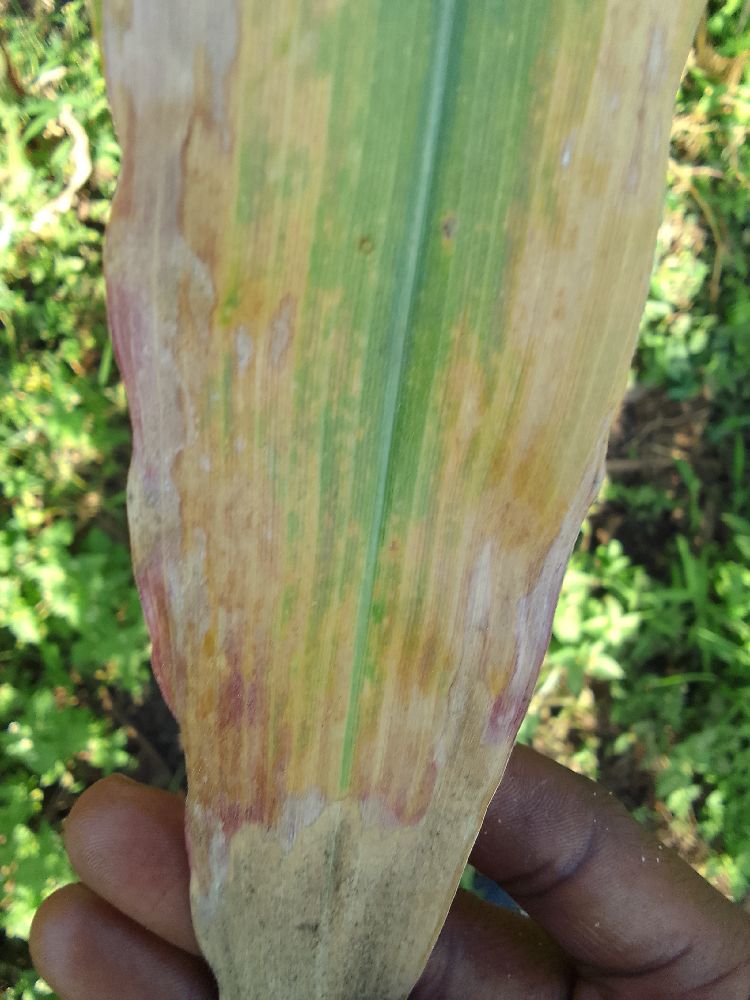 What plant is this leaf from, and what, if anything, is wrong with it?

maize, maize lethal necrosis
